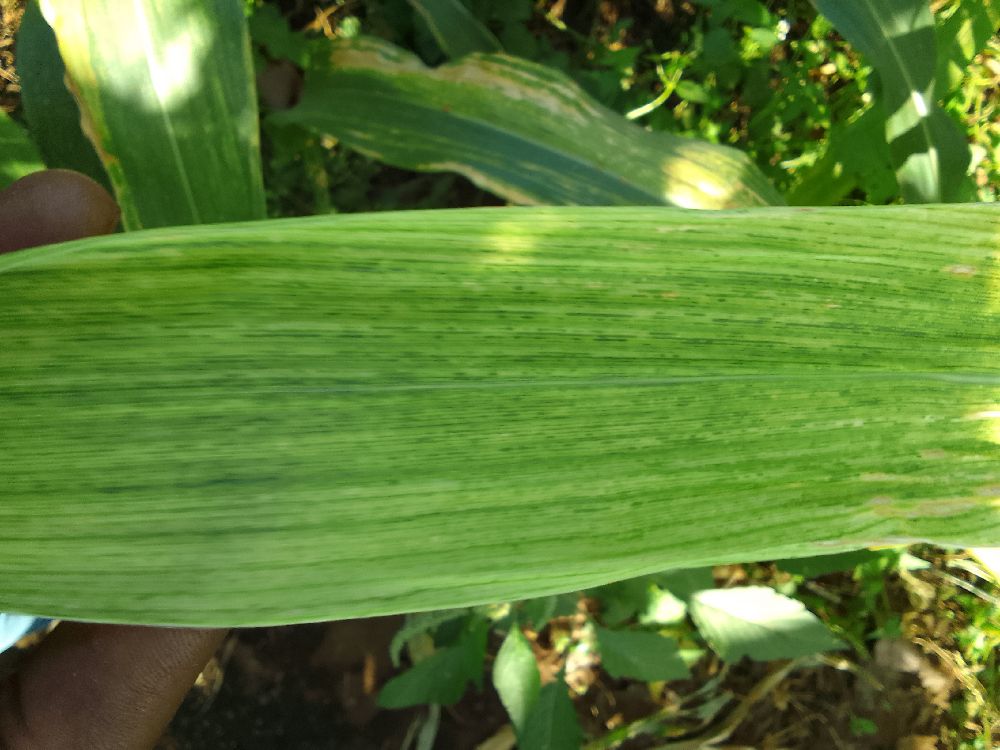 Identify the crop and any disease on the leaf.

maize, maize lethal necrosis
